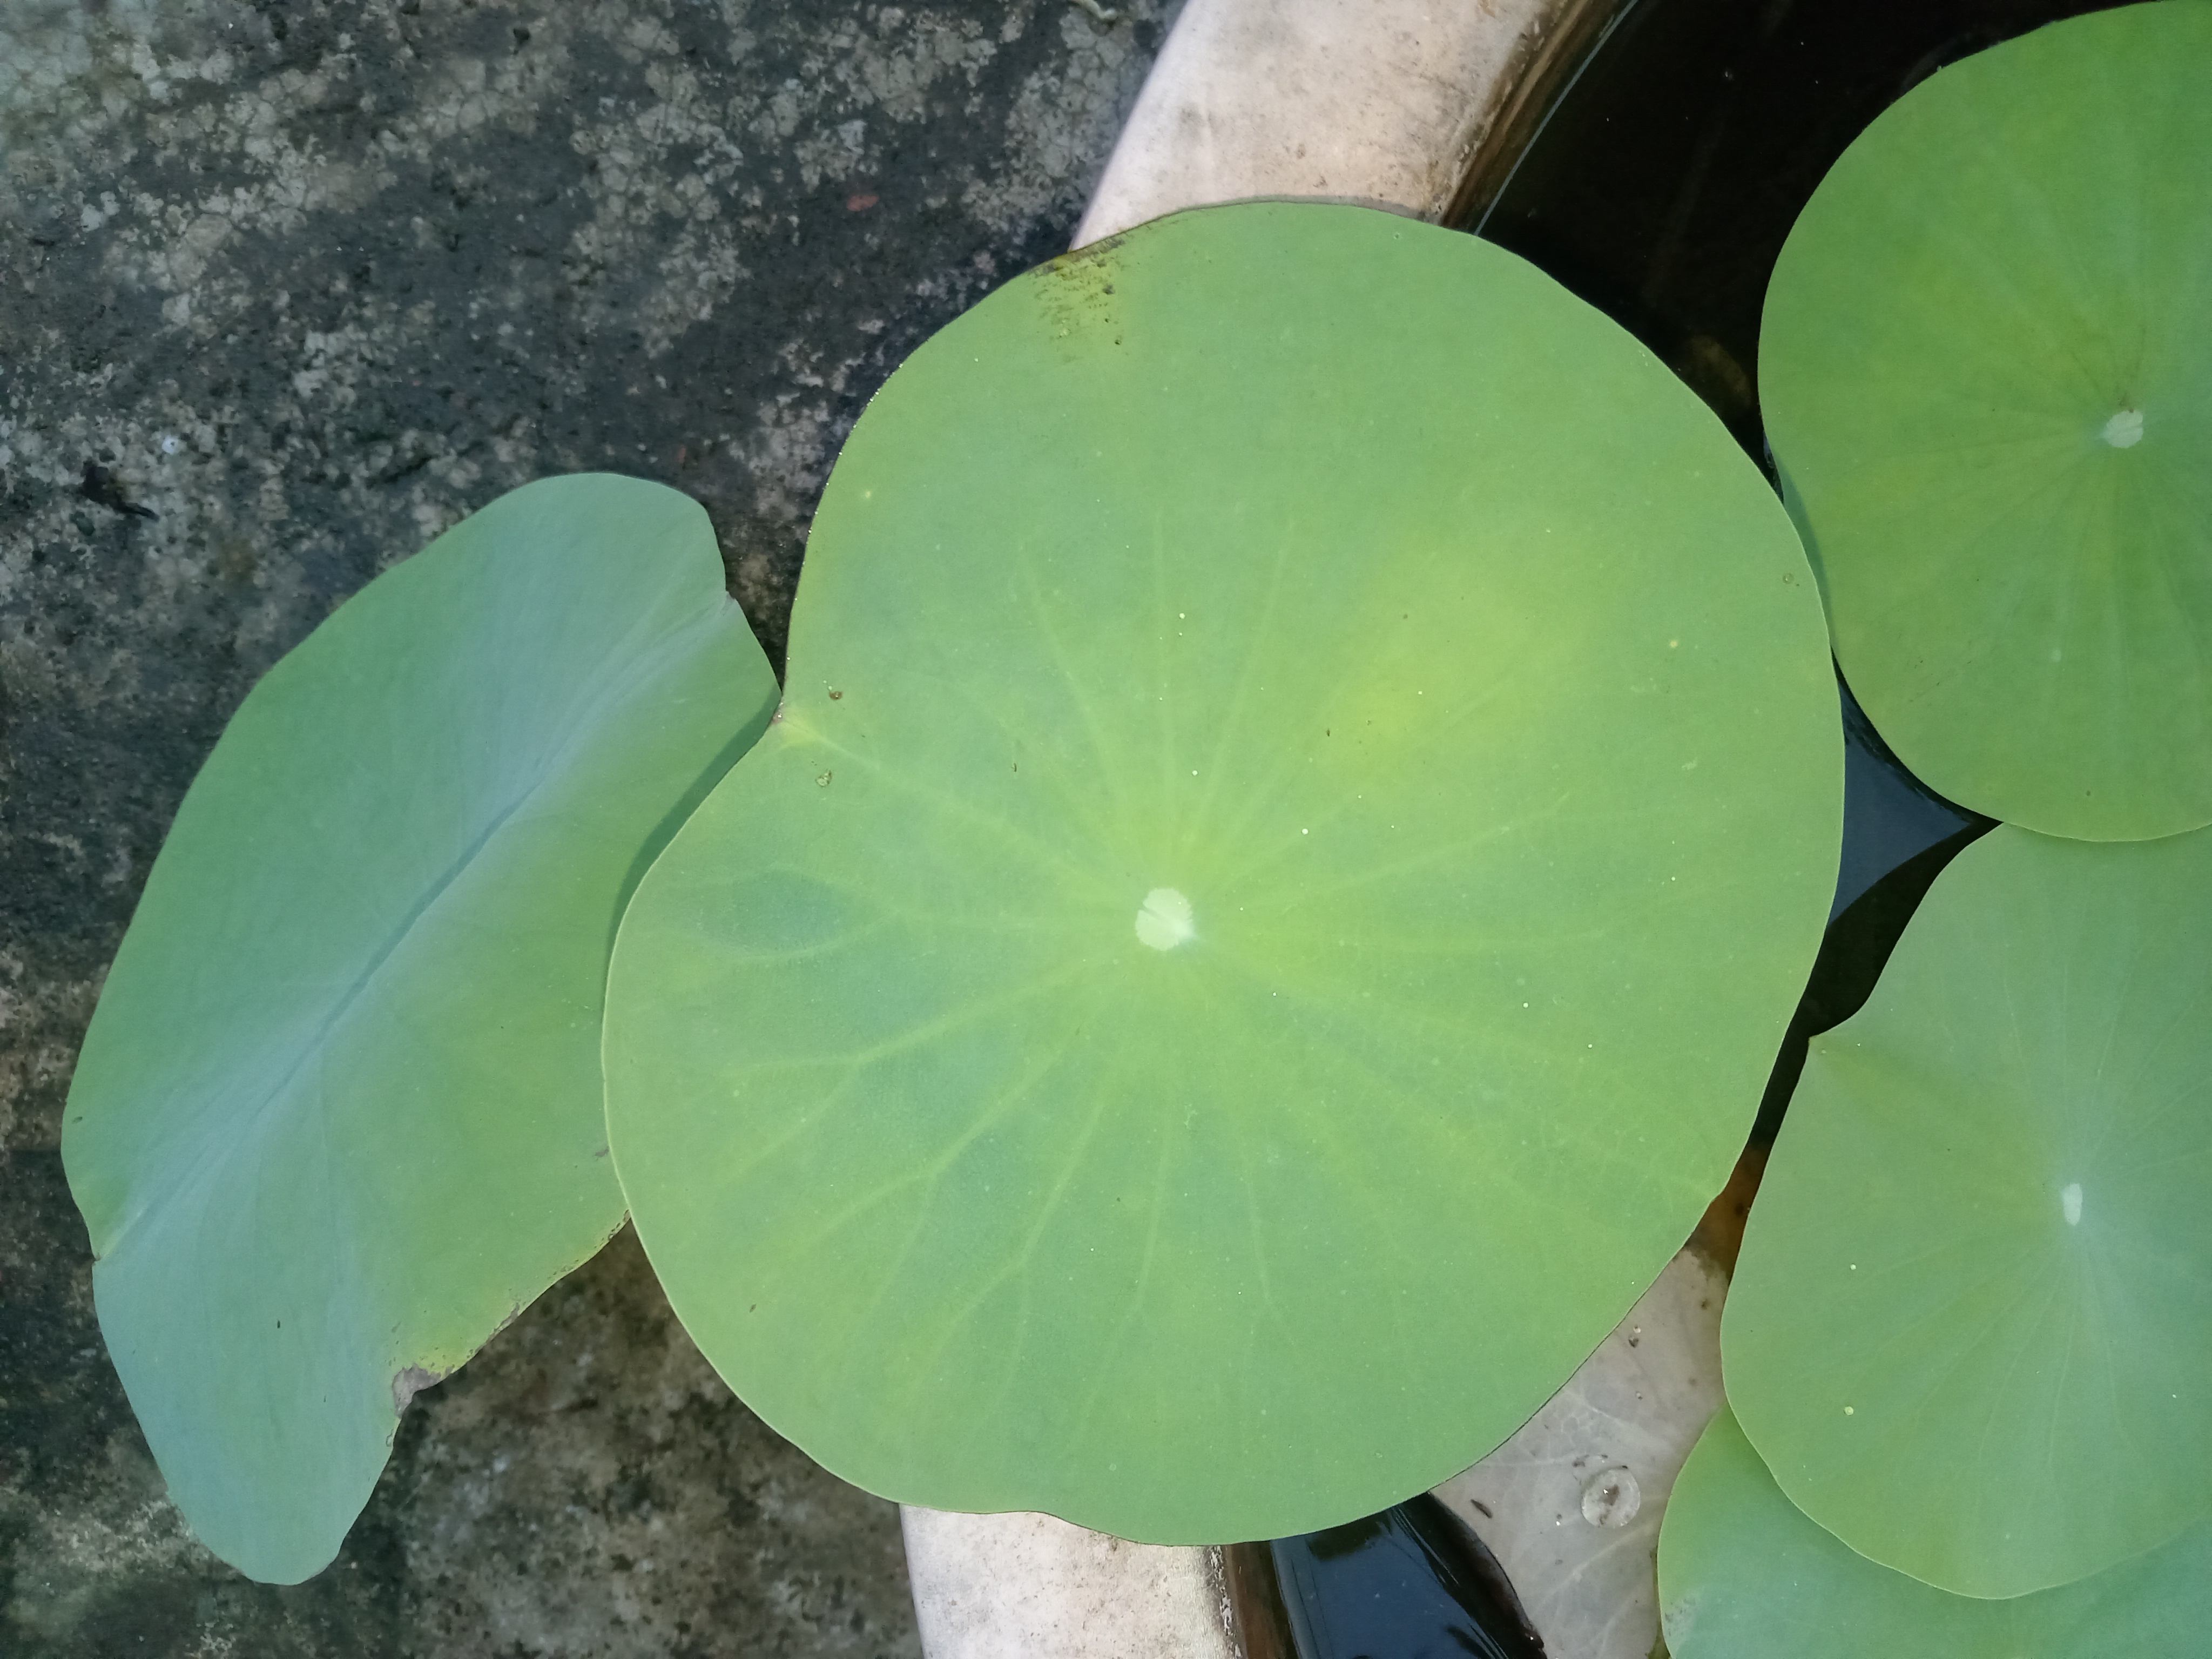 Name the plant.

lotus
